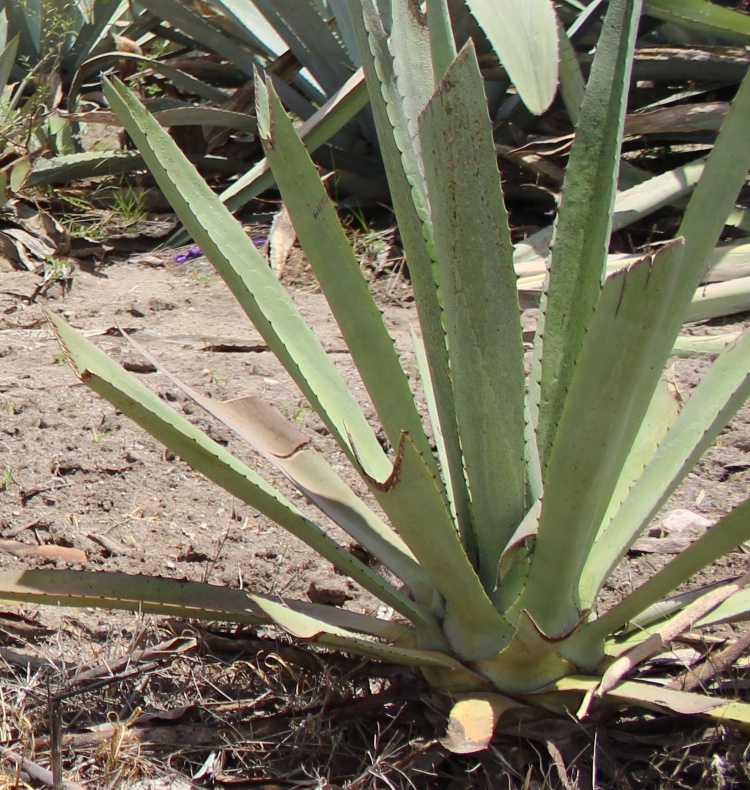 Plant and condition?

agave, yellow
